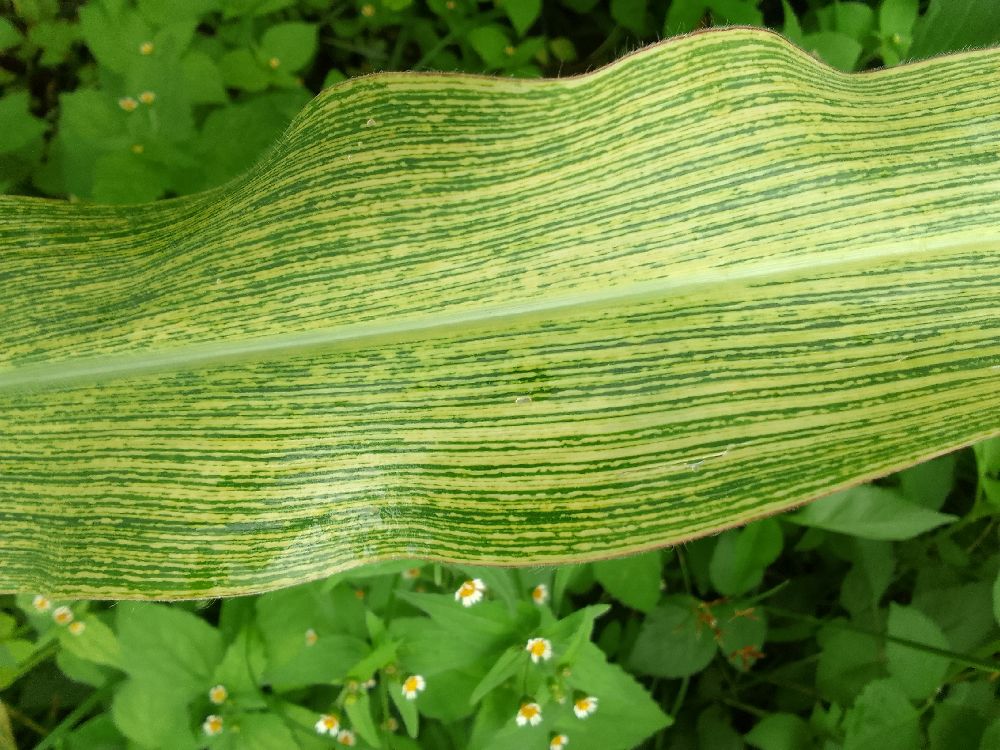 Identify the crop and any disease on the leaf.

maize, maize streak virus
